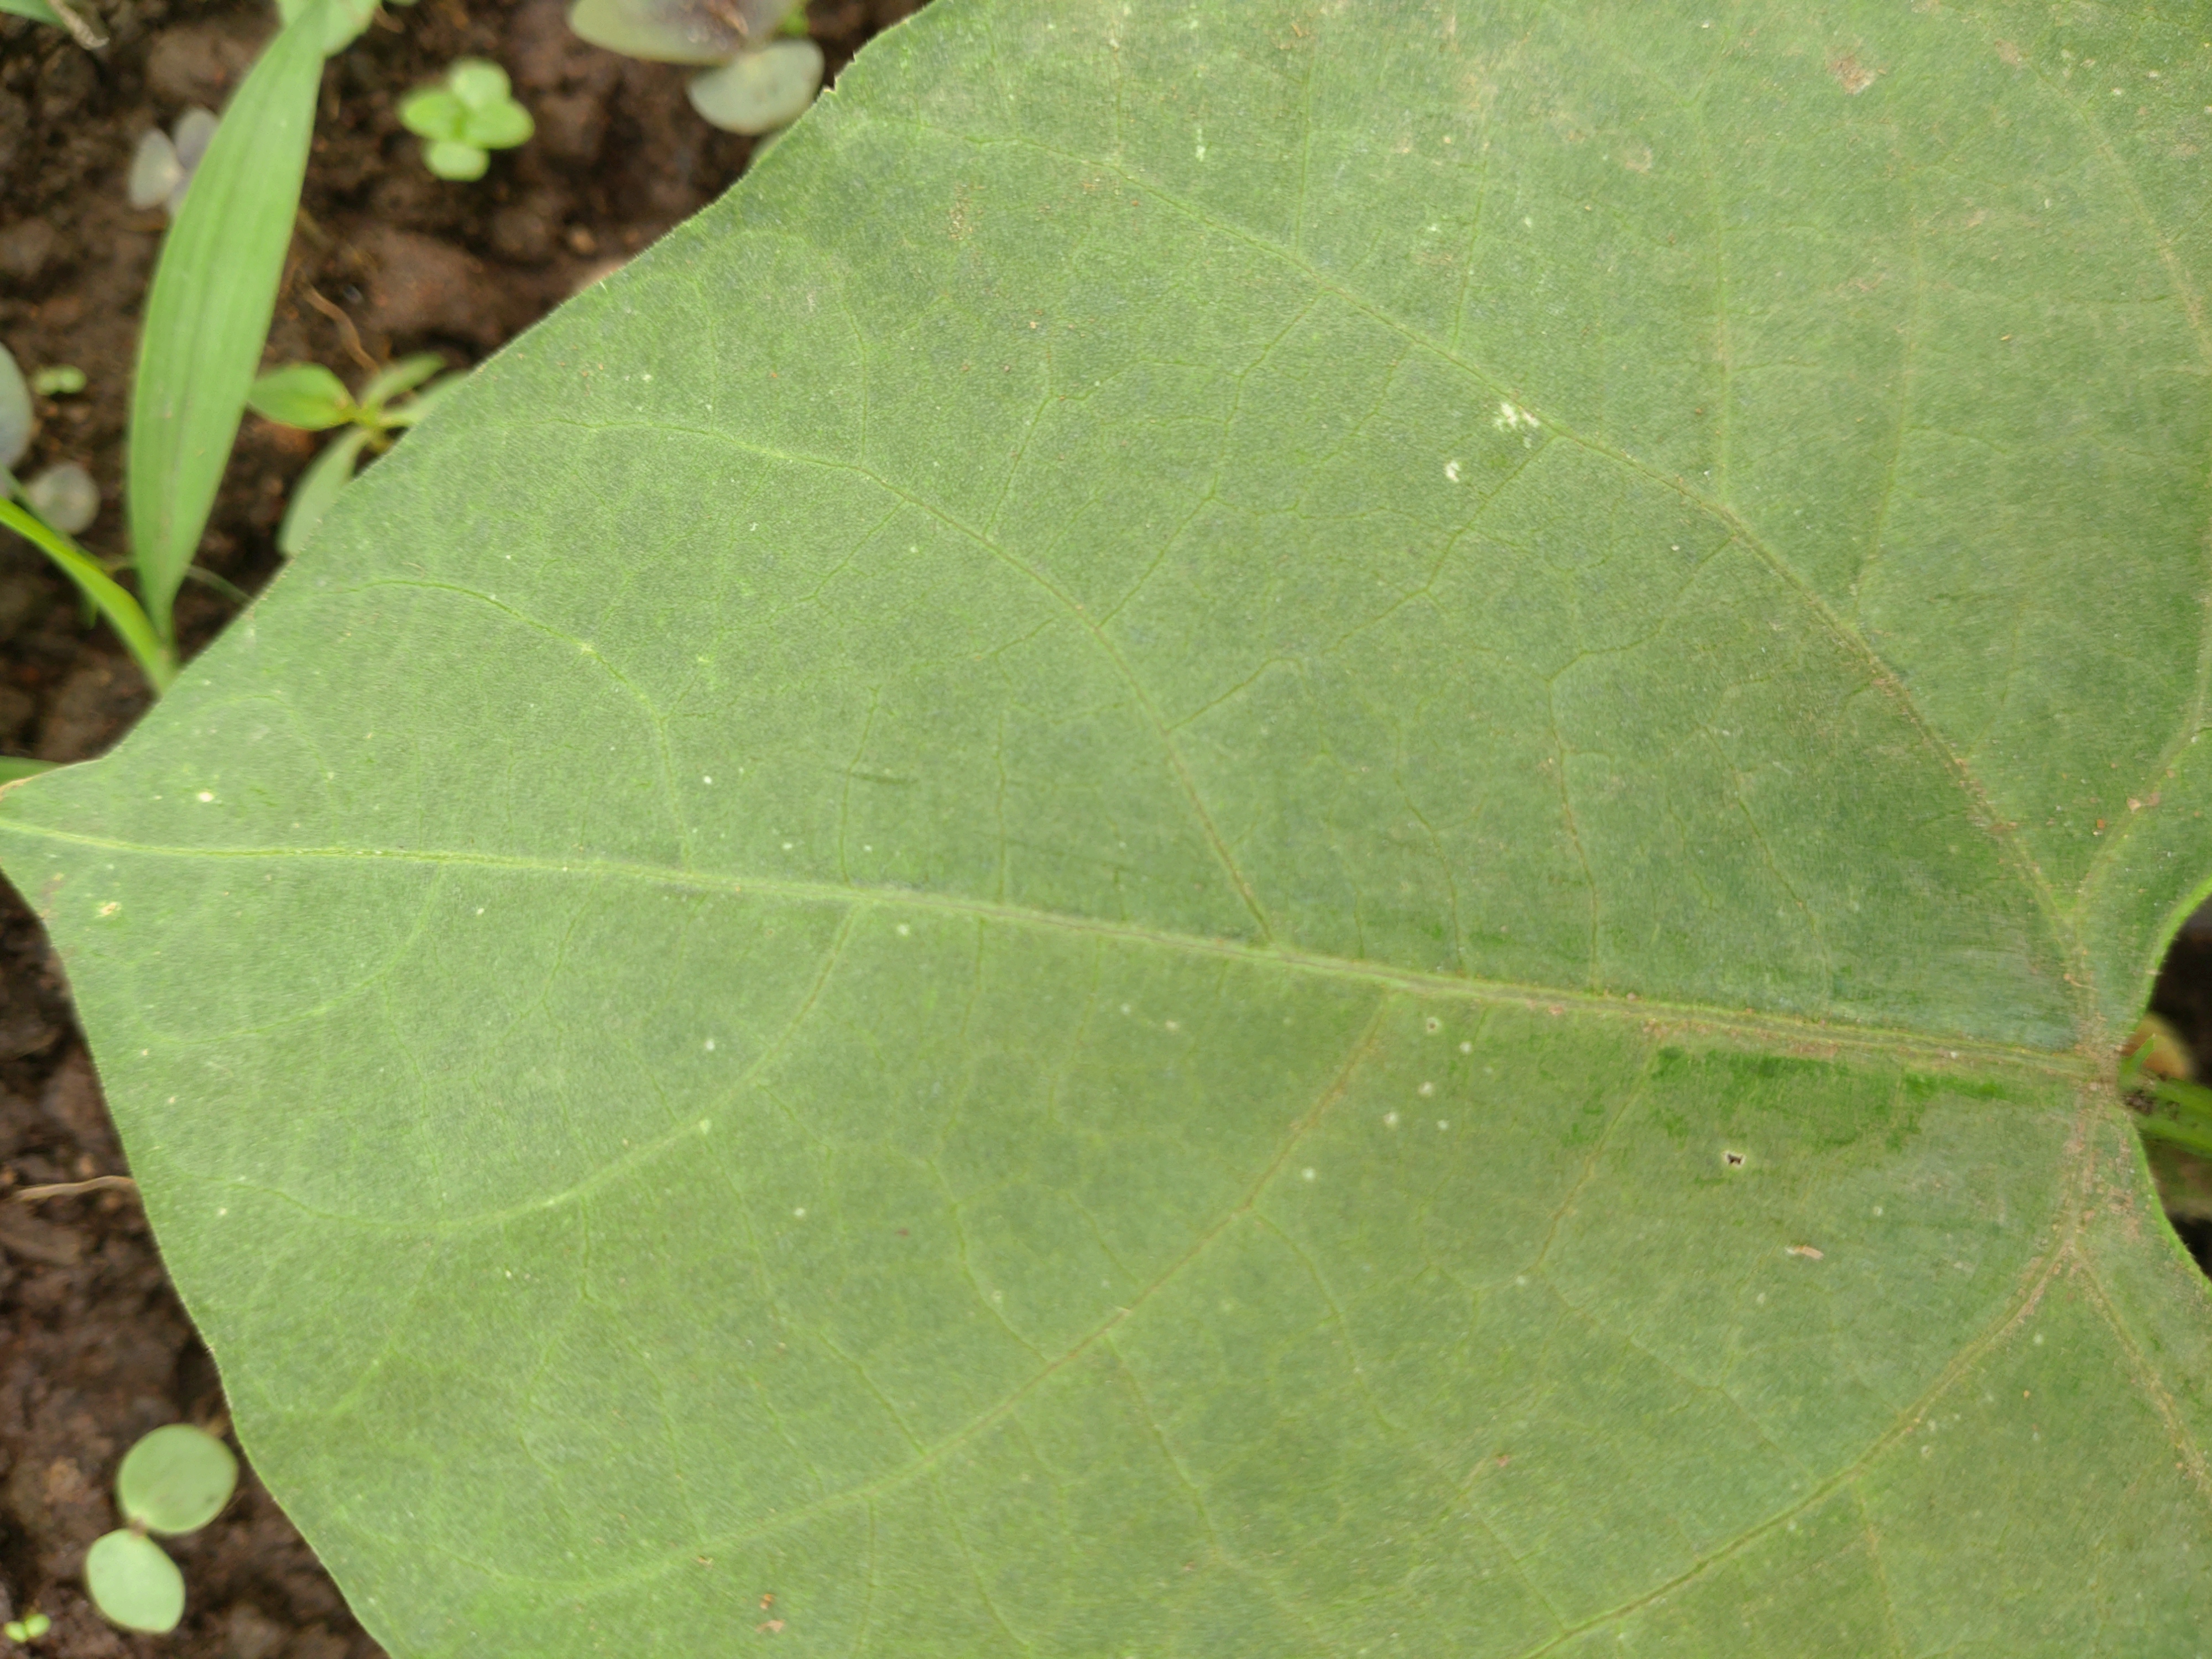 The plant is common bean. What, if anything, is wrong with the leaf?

healthy
